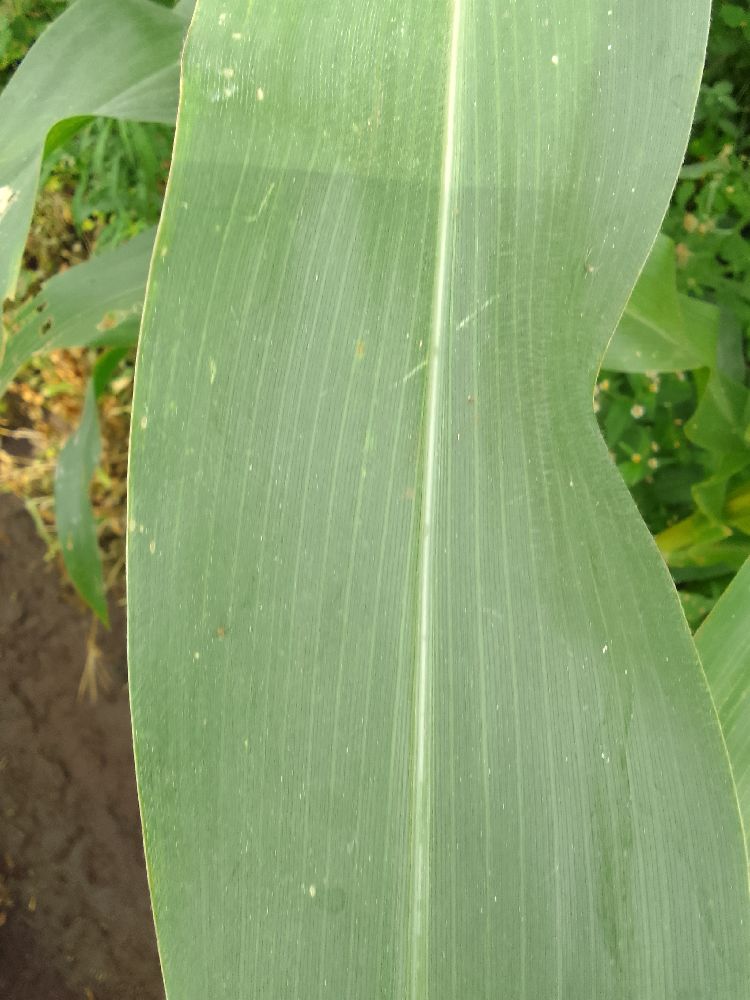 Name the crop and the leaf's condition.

maize, healthy
